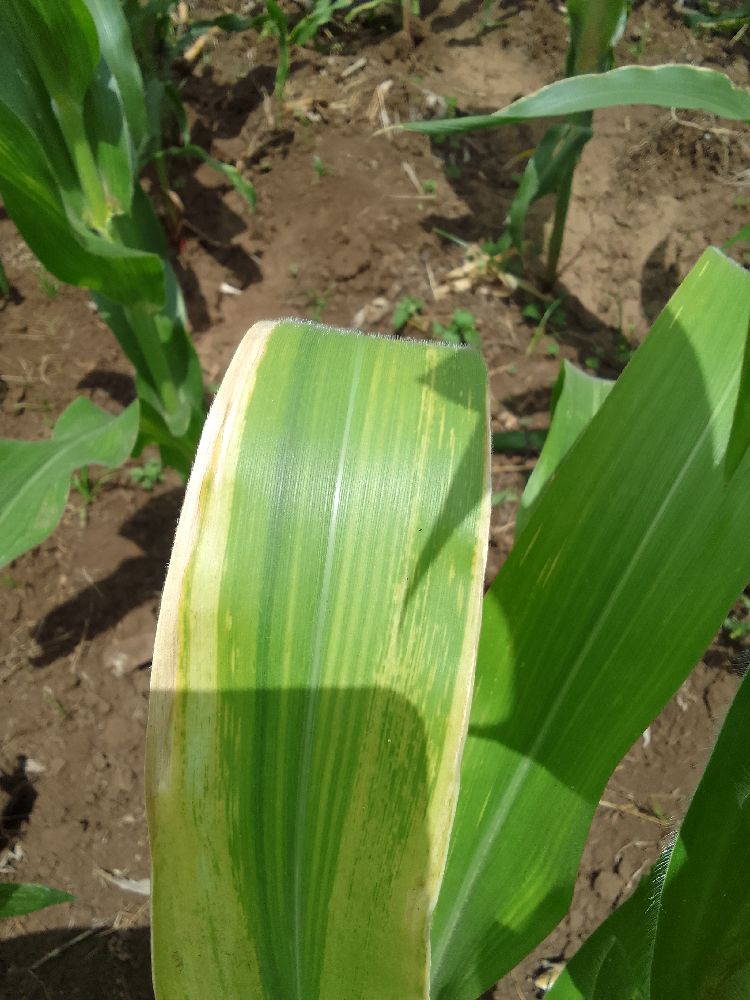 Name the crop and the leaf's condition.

maize, maize lethal necrosis
